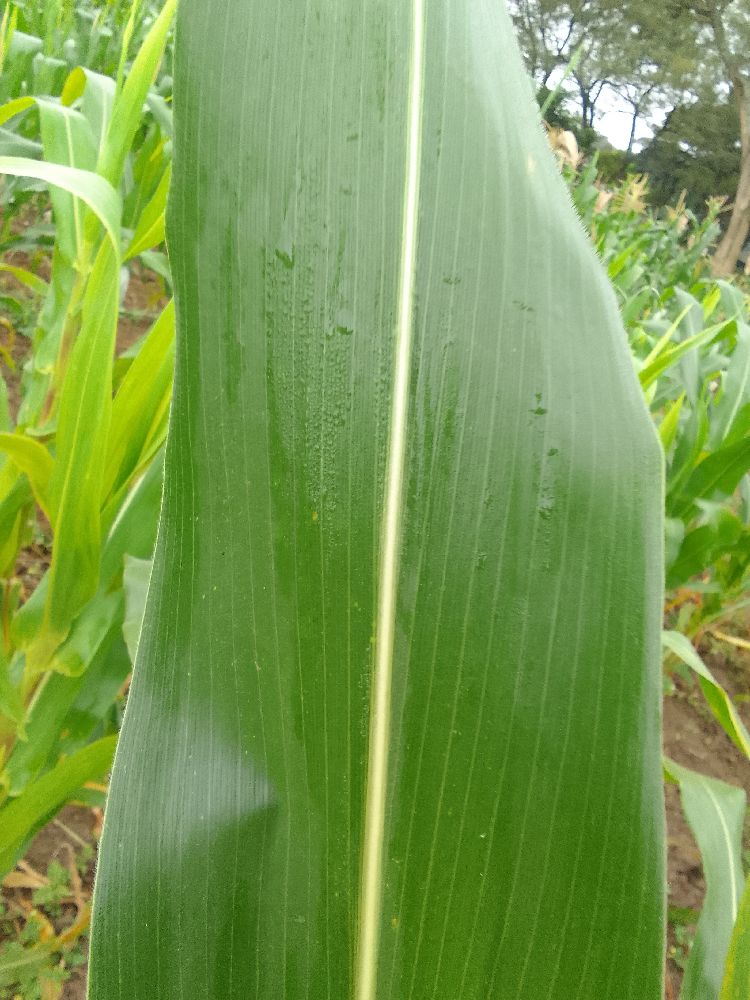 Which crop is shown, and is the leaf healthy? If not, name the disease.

maize, healthy
